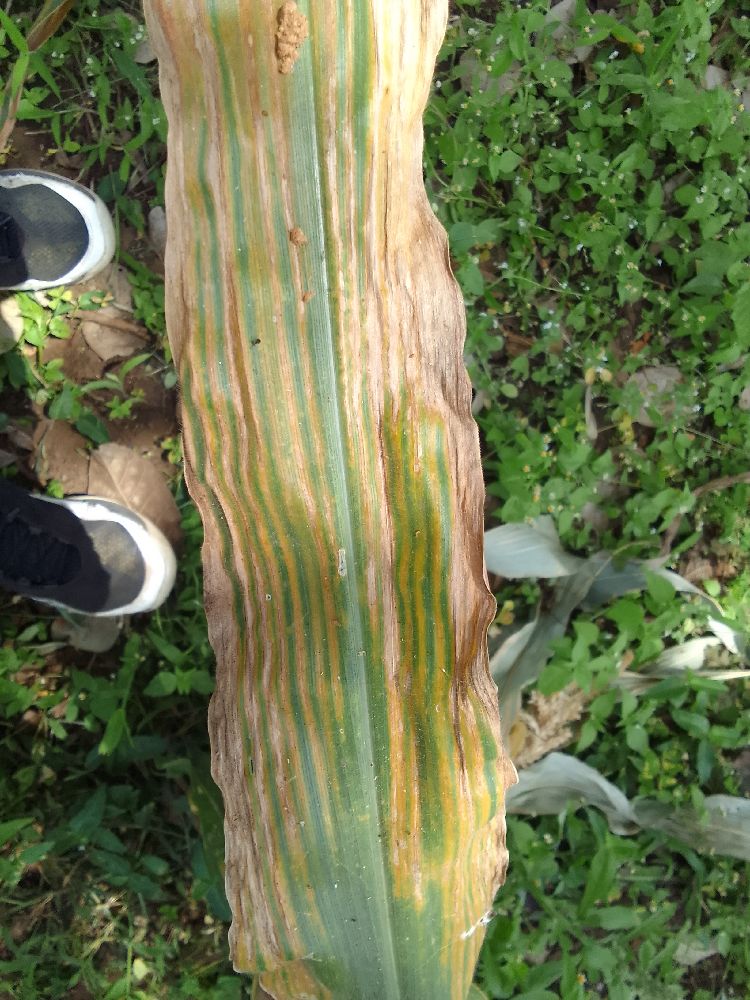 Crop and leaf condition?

maize, maize lethal necrosis
